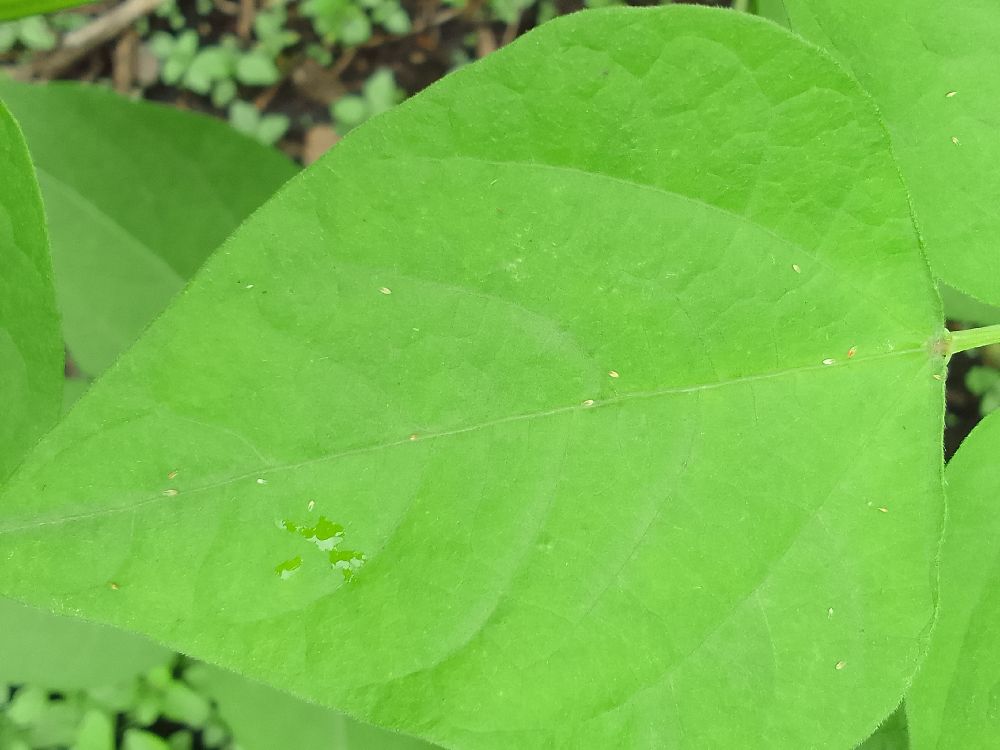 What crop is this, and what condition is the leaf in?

common bean, healthy
